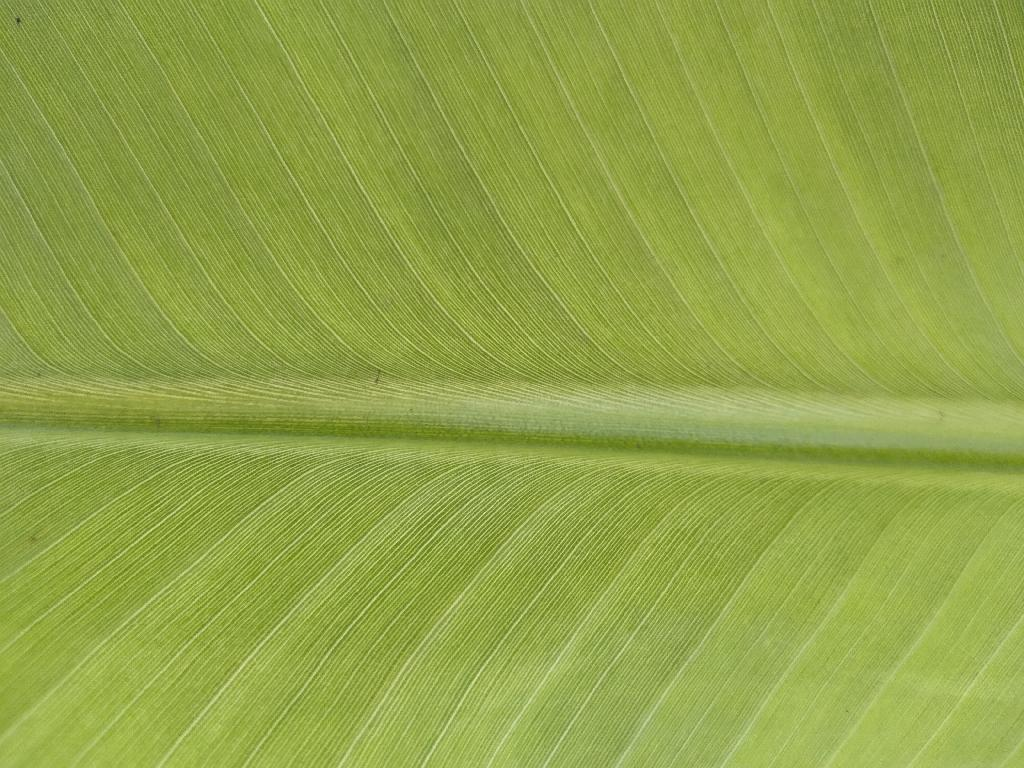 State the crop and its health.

banana, healthy
